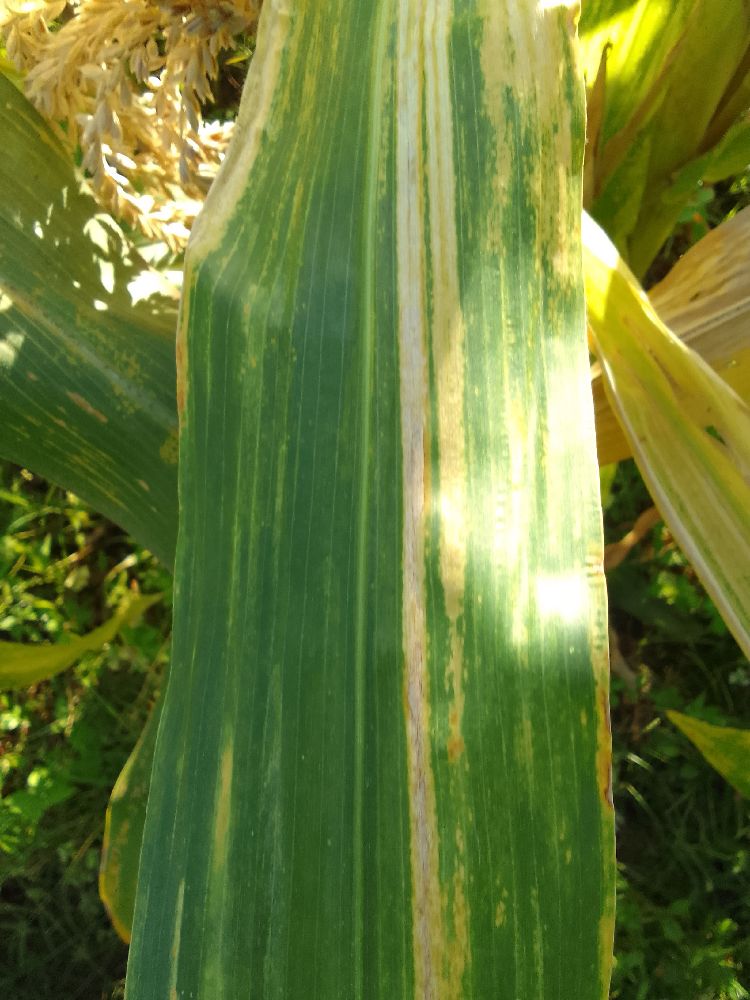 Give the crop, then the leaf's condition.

maize, maize lethal necrosis
